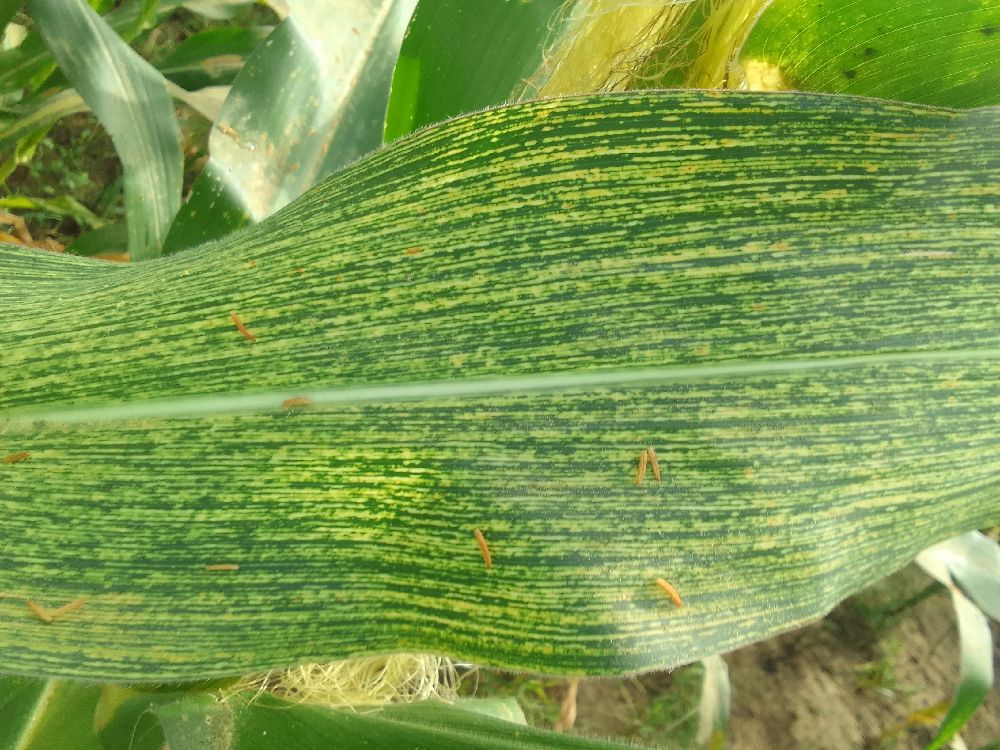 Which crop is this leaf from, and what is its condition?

maize, maize streak virus
